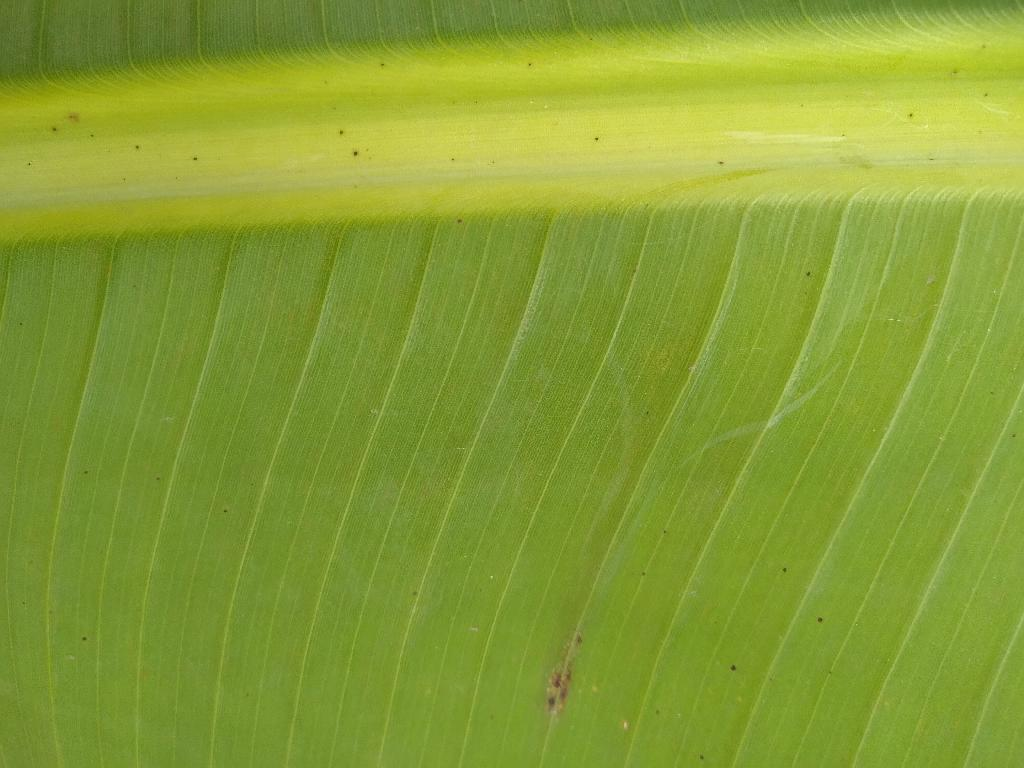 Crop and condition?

banana, healthy
